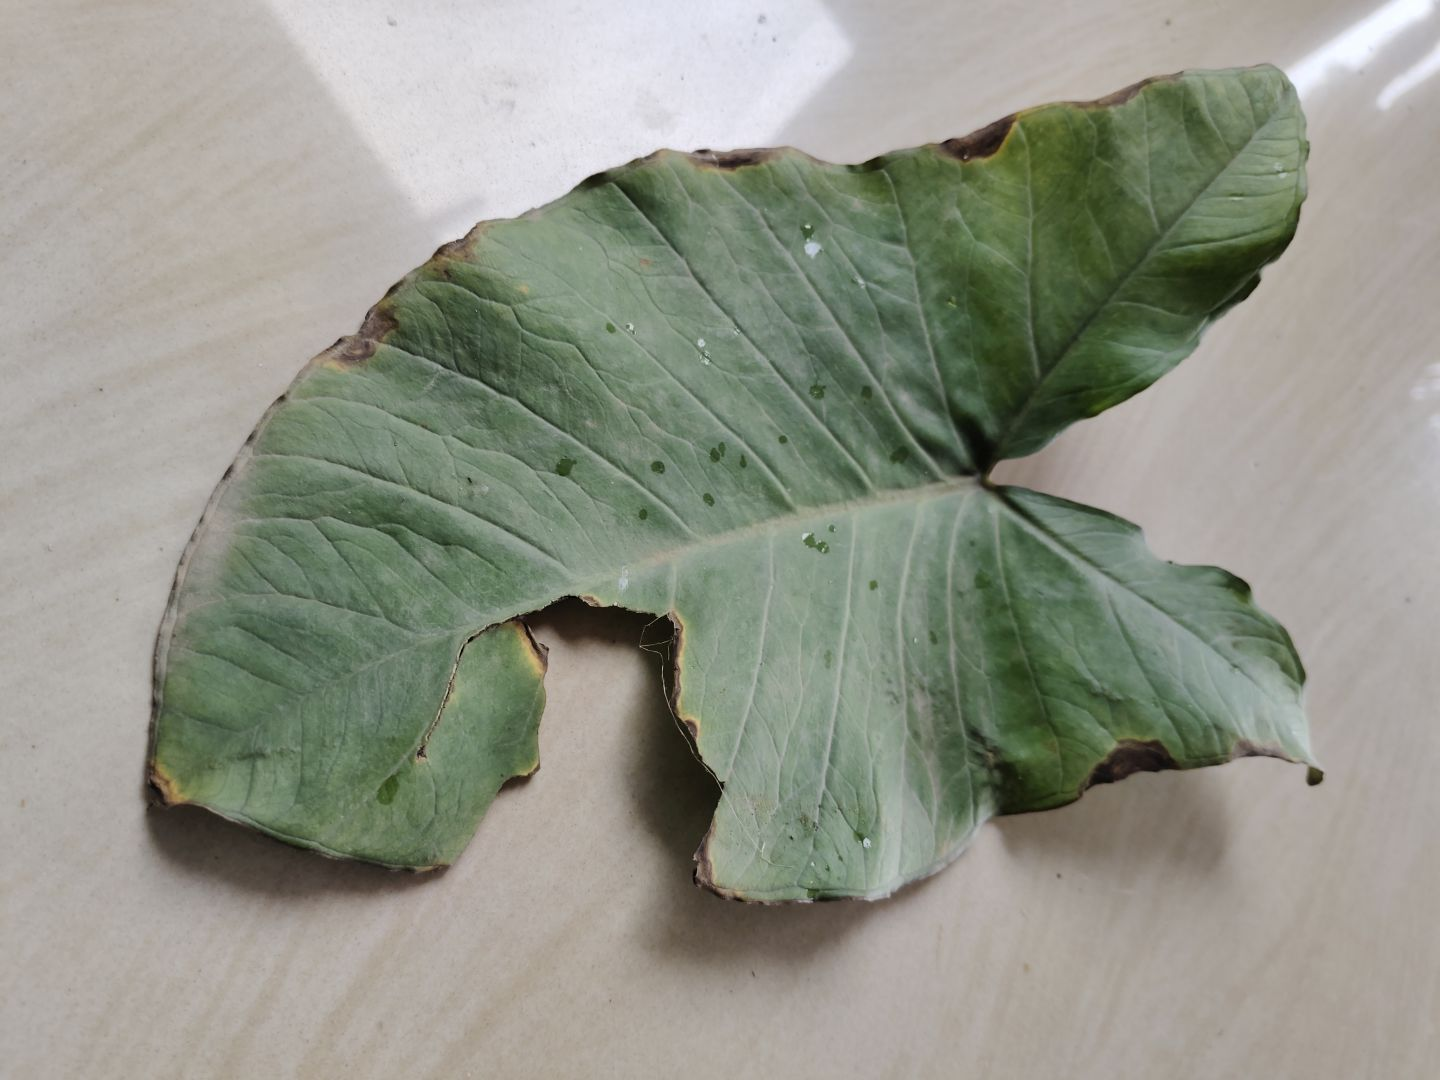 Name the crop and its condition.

taro, leaf blight
